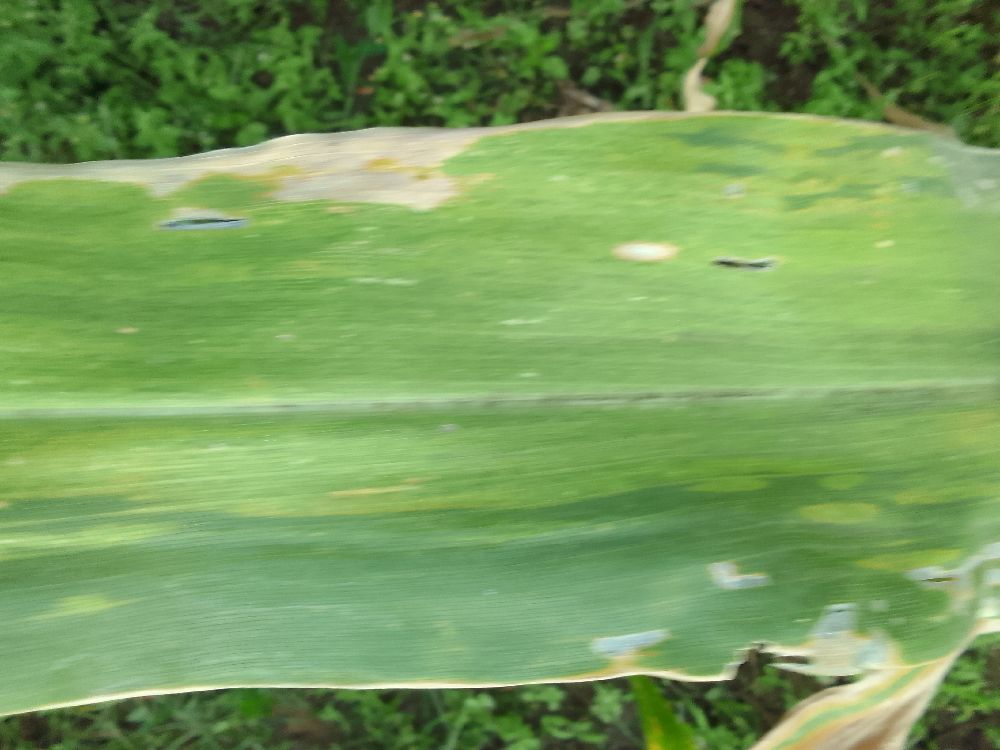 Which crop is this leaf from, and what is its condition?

maize, maize lethal necrosis
